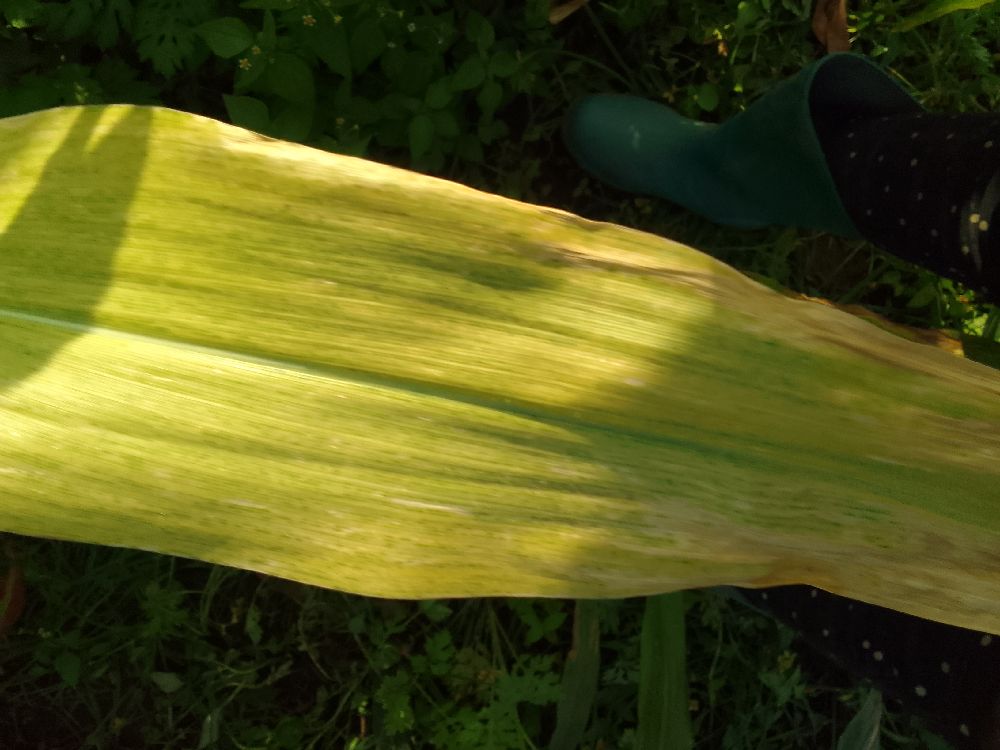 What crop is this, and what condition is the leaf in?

maize, maize lethal necrosis
